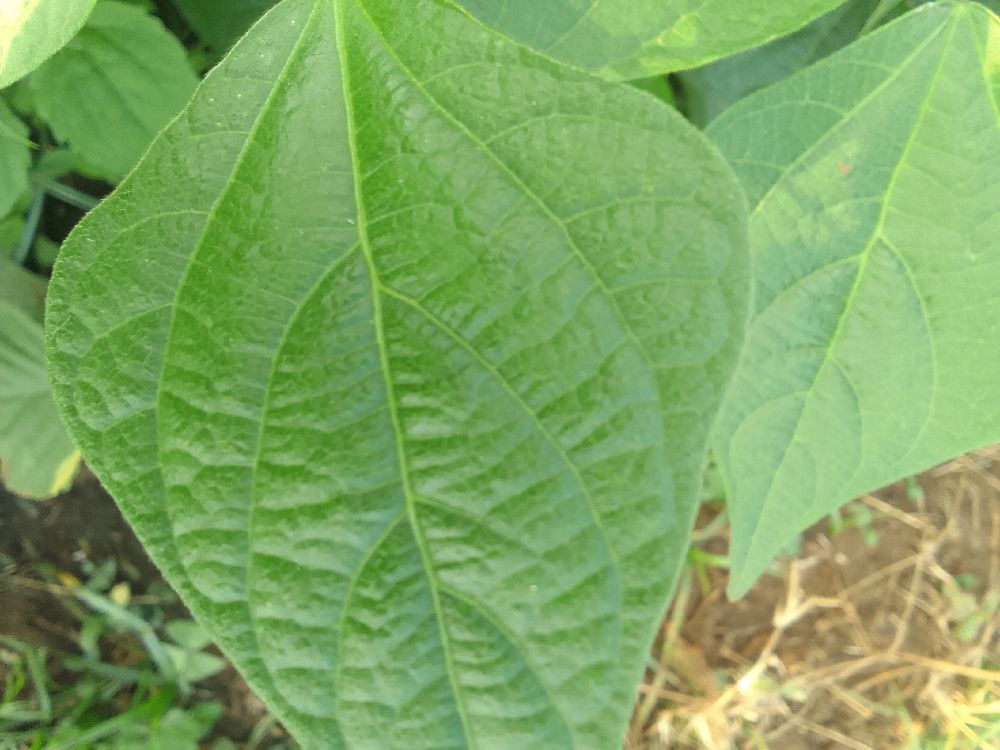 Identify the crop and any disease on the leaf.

common bean, healthy
